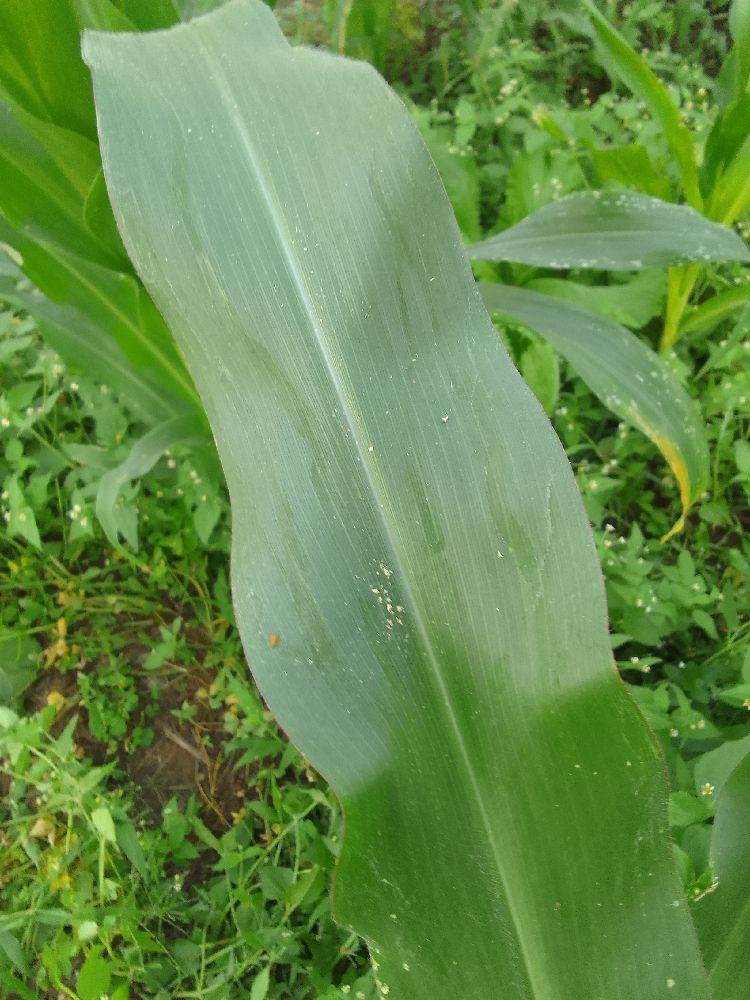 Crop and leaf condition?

maize, healthy
